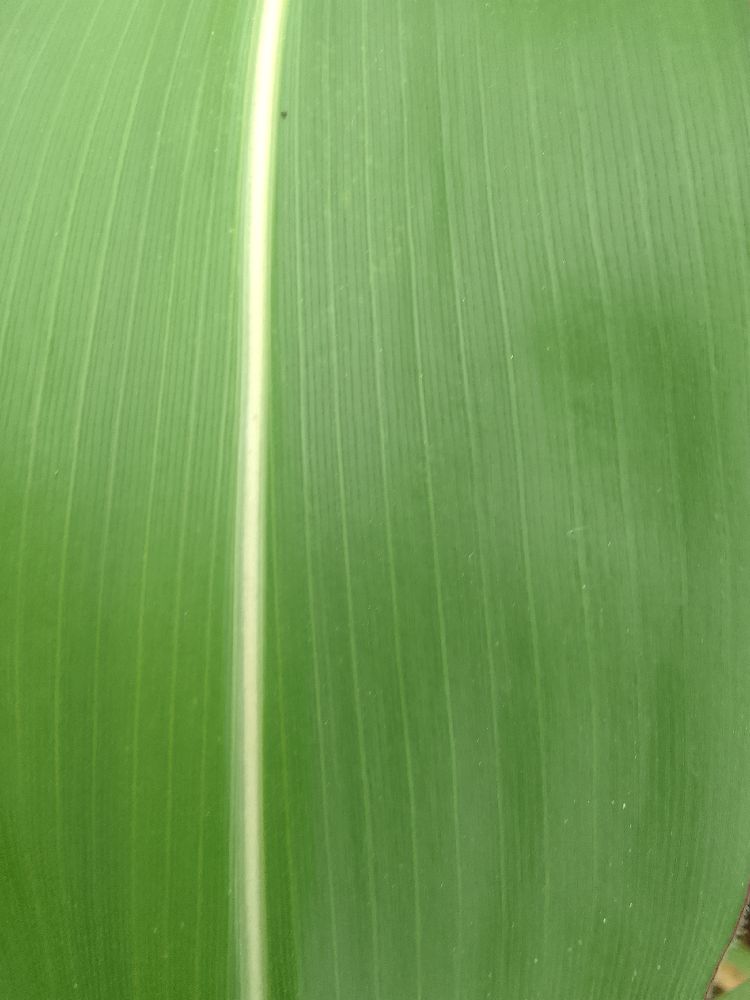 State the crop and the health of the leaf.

maize, healthy
